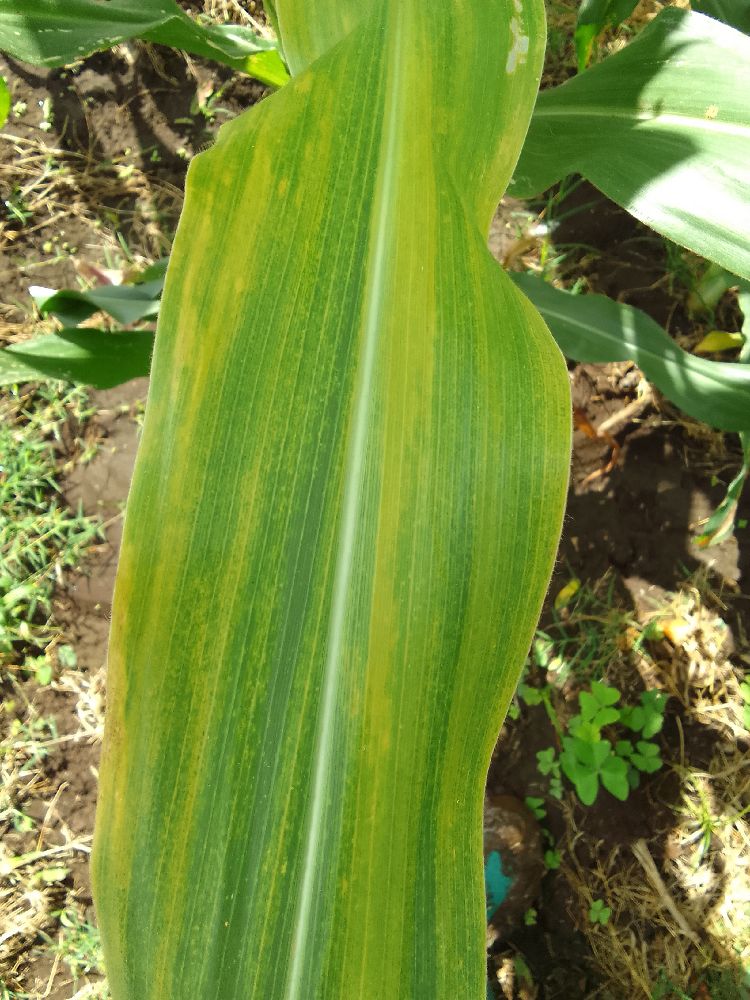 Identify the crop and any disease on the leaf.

maize, maize lethal necrosis
